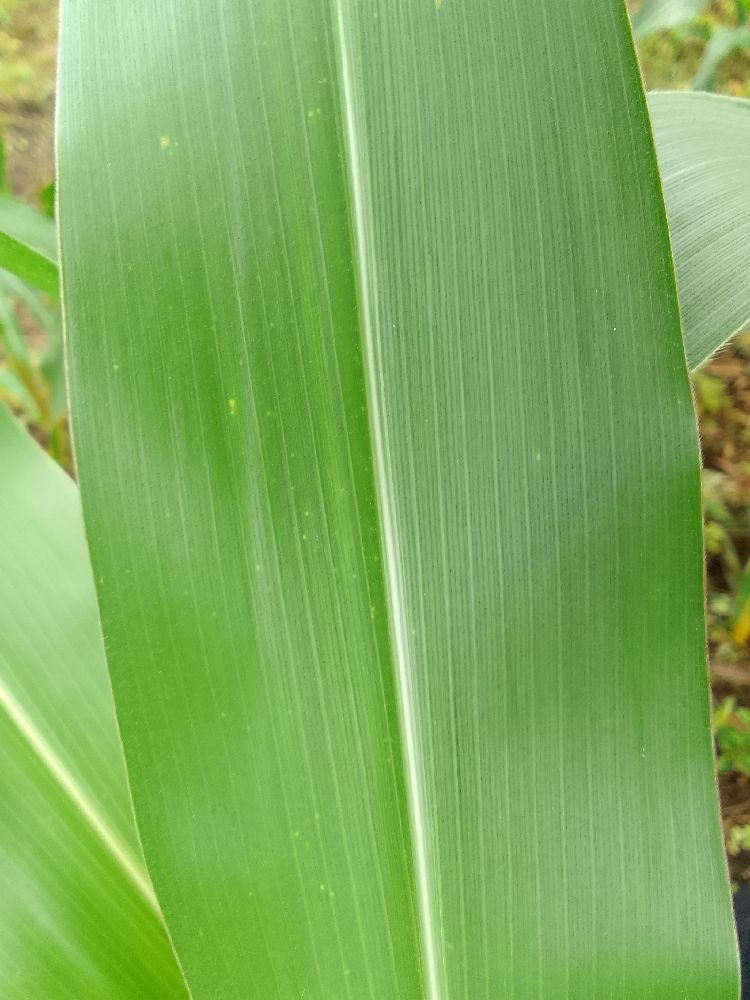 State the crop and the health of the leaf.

maize, healthy
